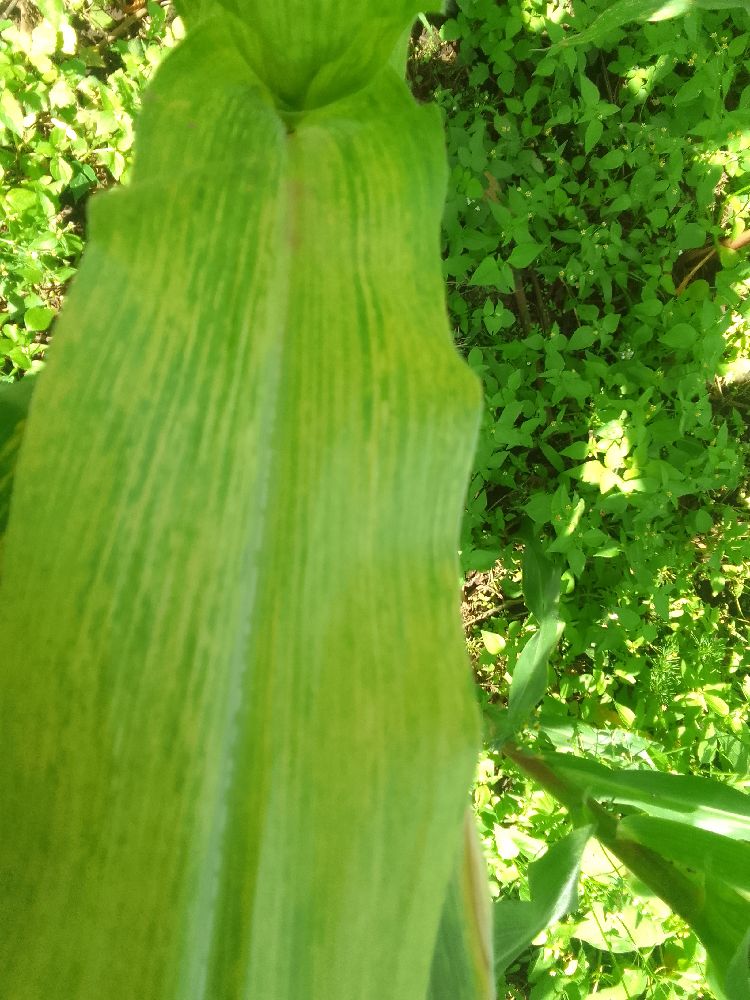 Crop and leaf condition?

maize, maize lethal necrosis
